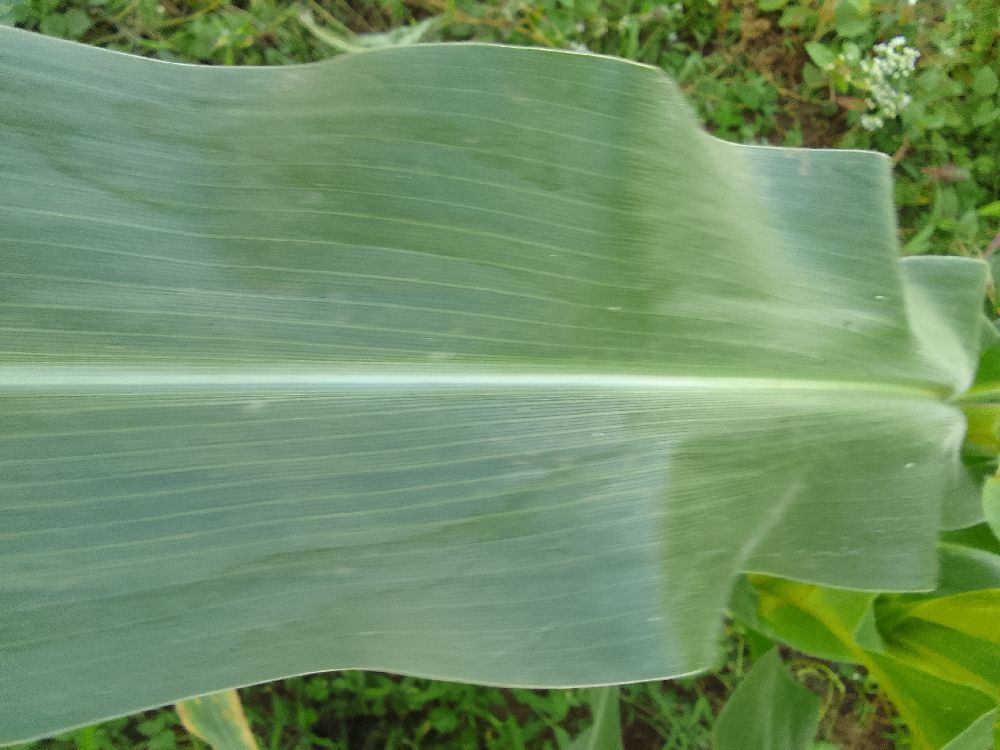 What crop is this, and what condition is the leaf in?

maize, healthy
